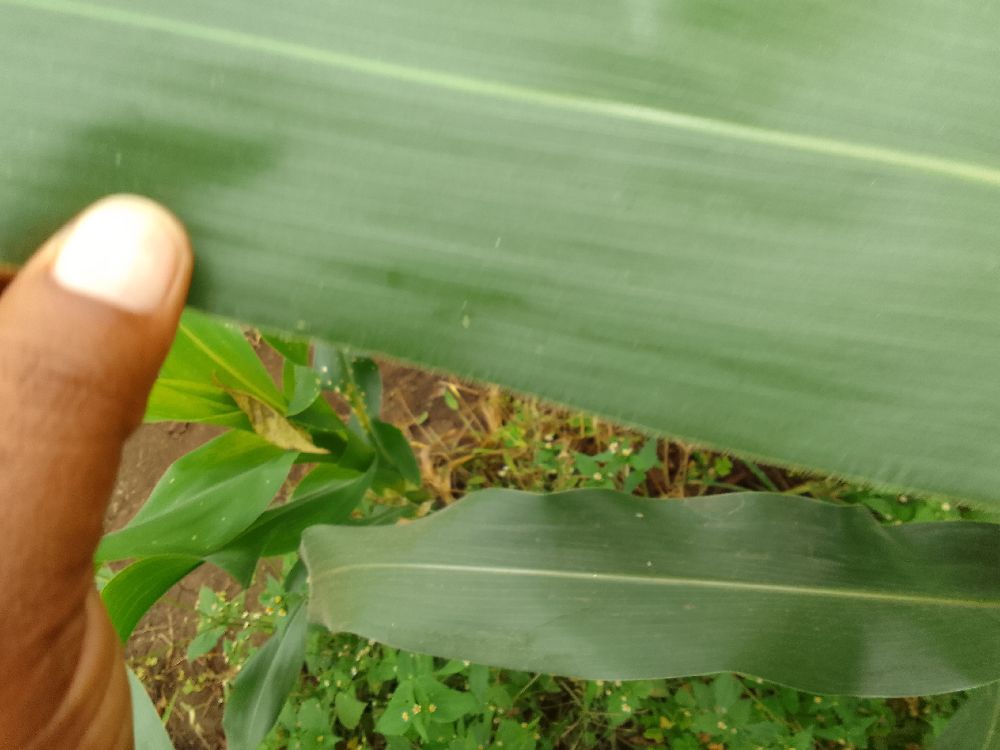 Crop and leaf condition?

maize, healthy
